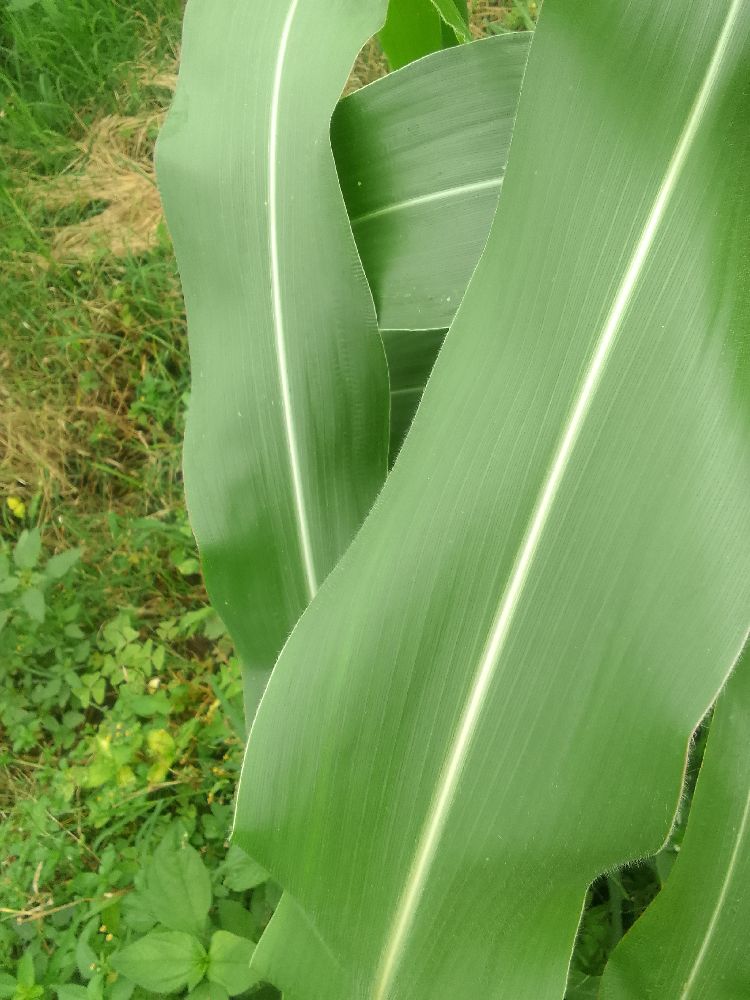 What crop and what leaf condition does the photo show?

maize, healthy
